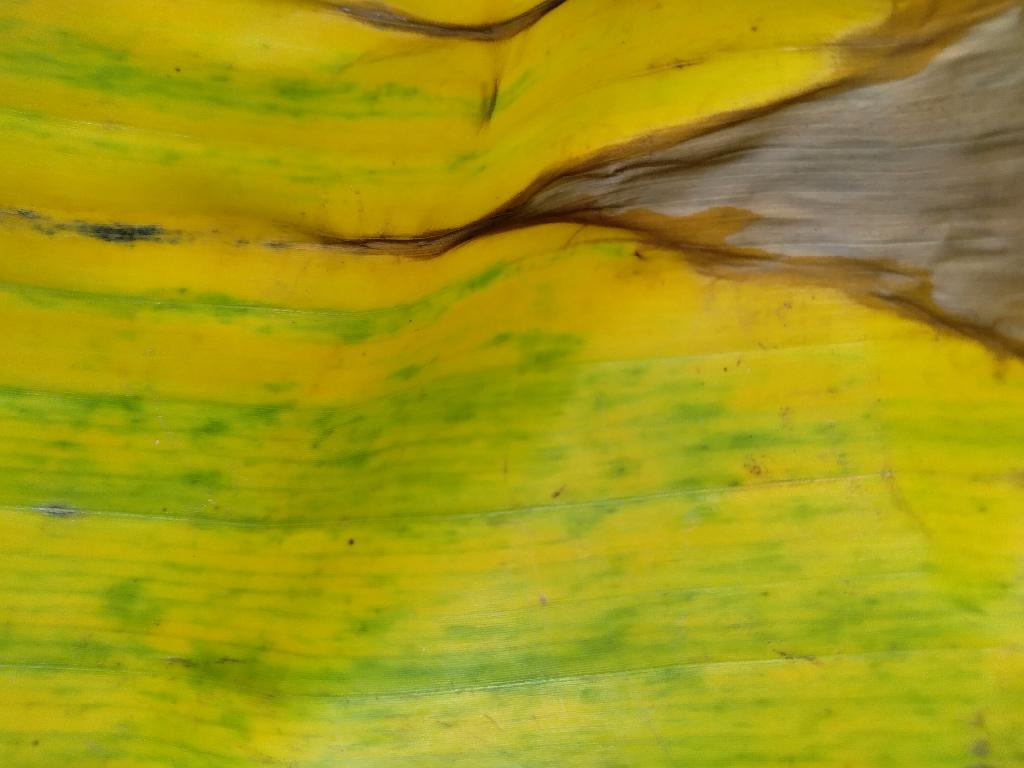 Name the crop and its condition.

banana, fusarium wilt race 1
